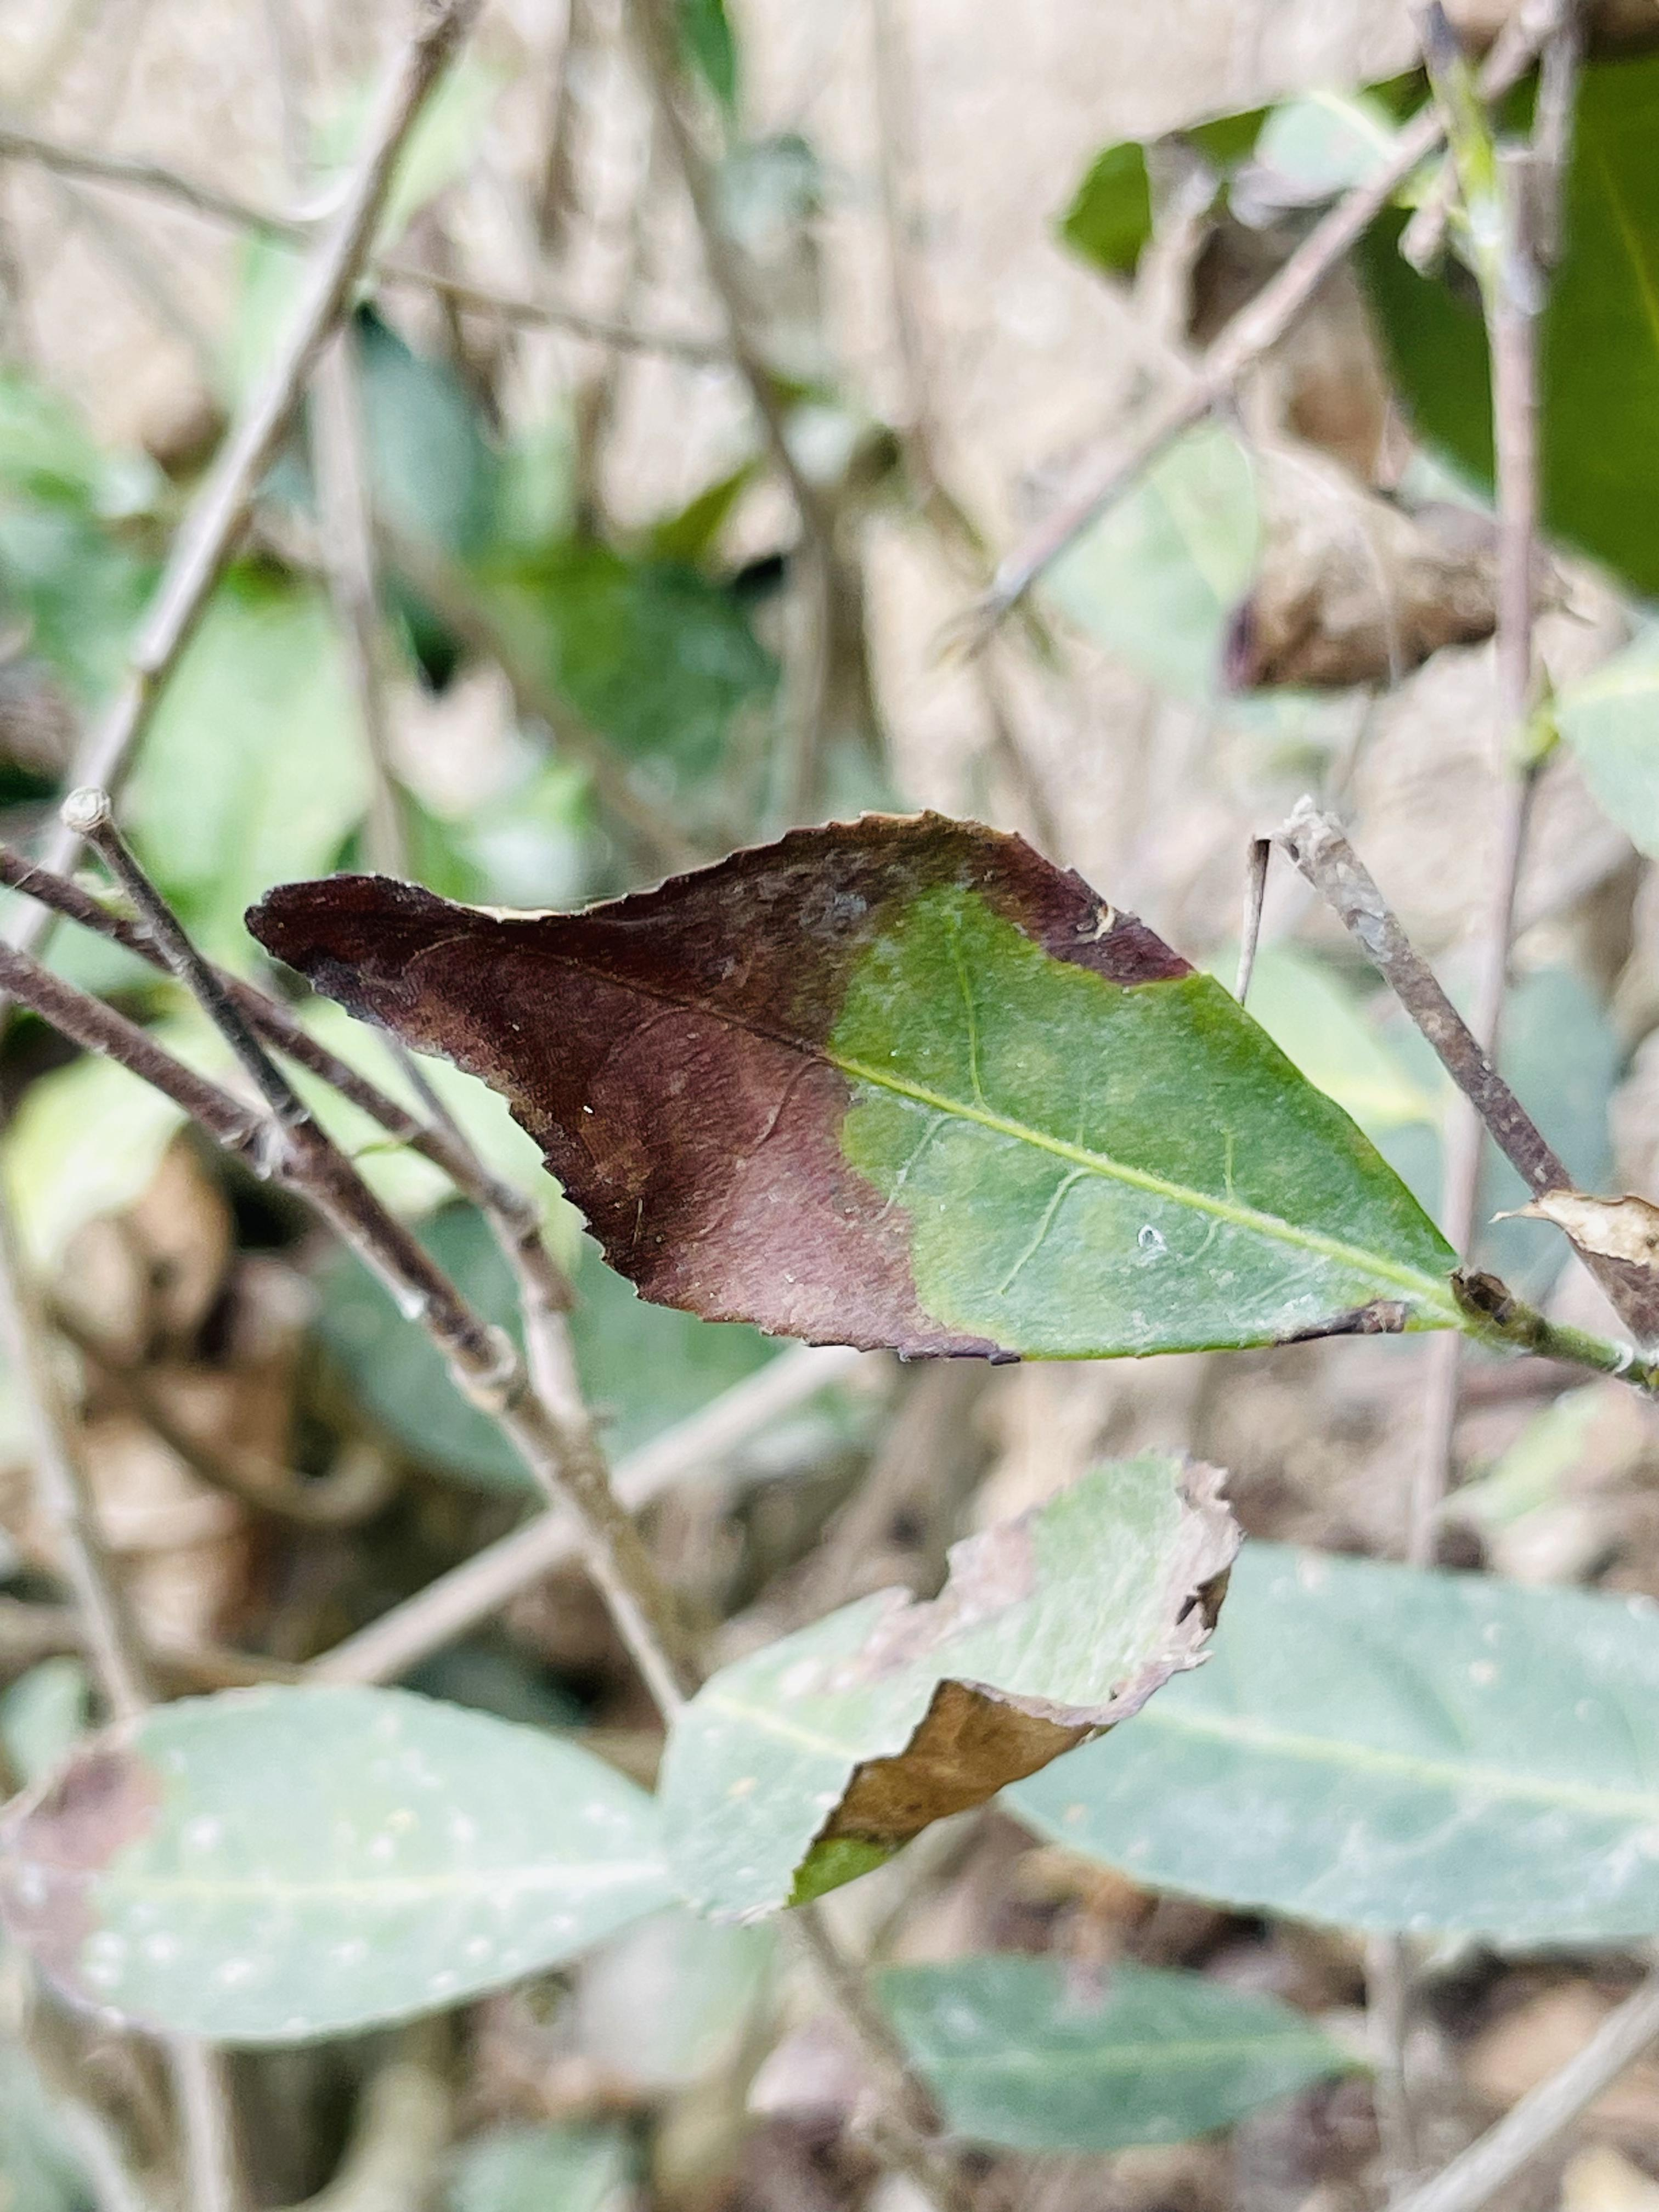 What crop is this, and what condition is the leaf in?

tea, blight
